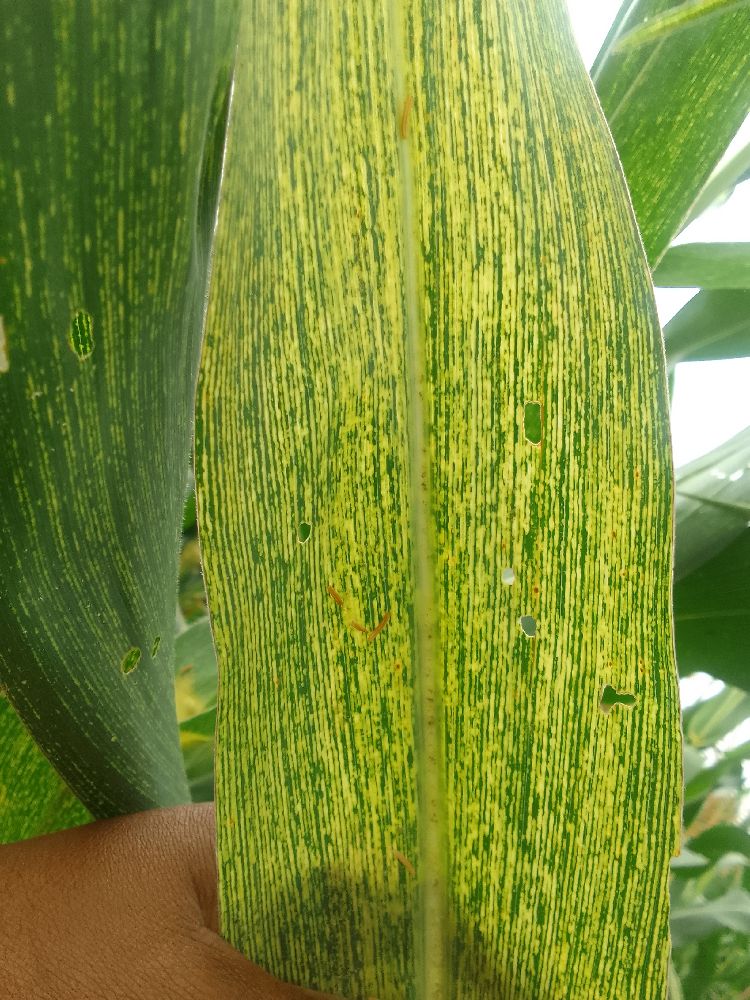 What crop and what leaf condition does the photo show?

maize, maize streak virus
